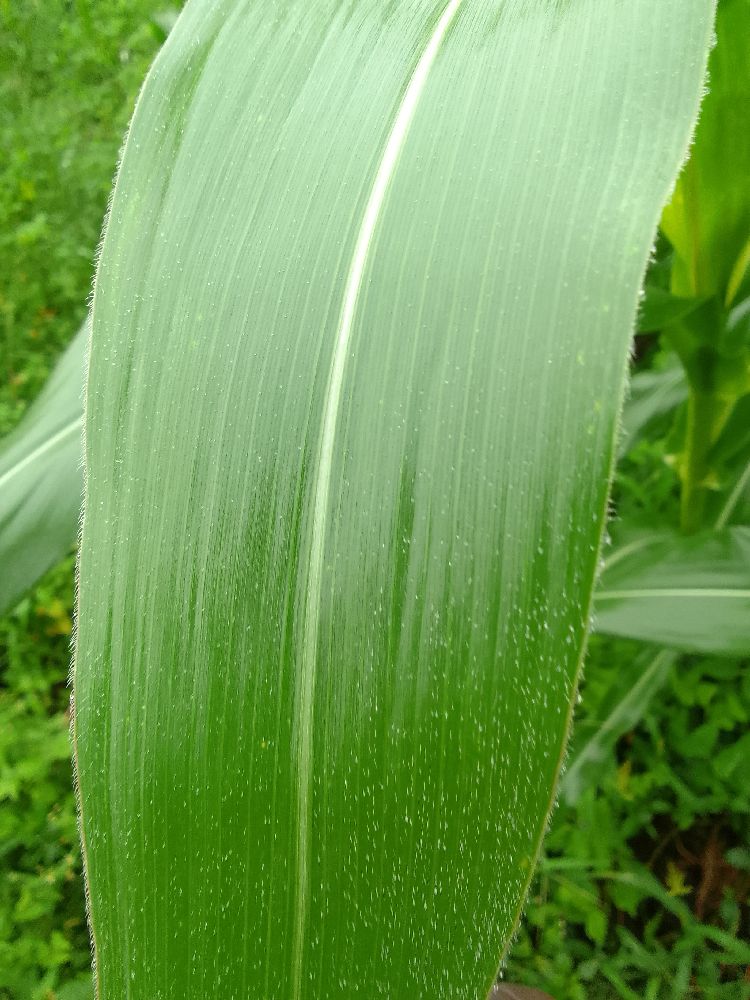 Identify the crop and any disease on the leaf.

maize, healthy
